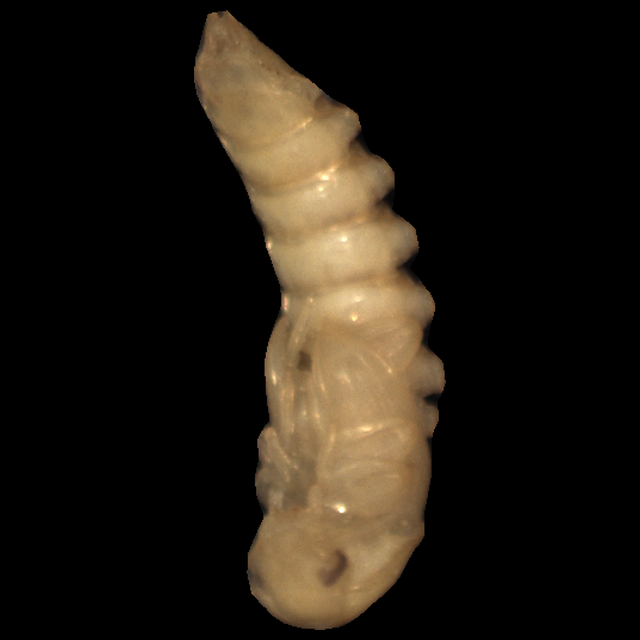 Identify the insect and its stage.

mealworm pupa
